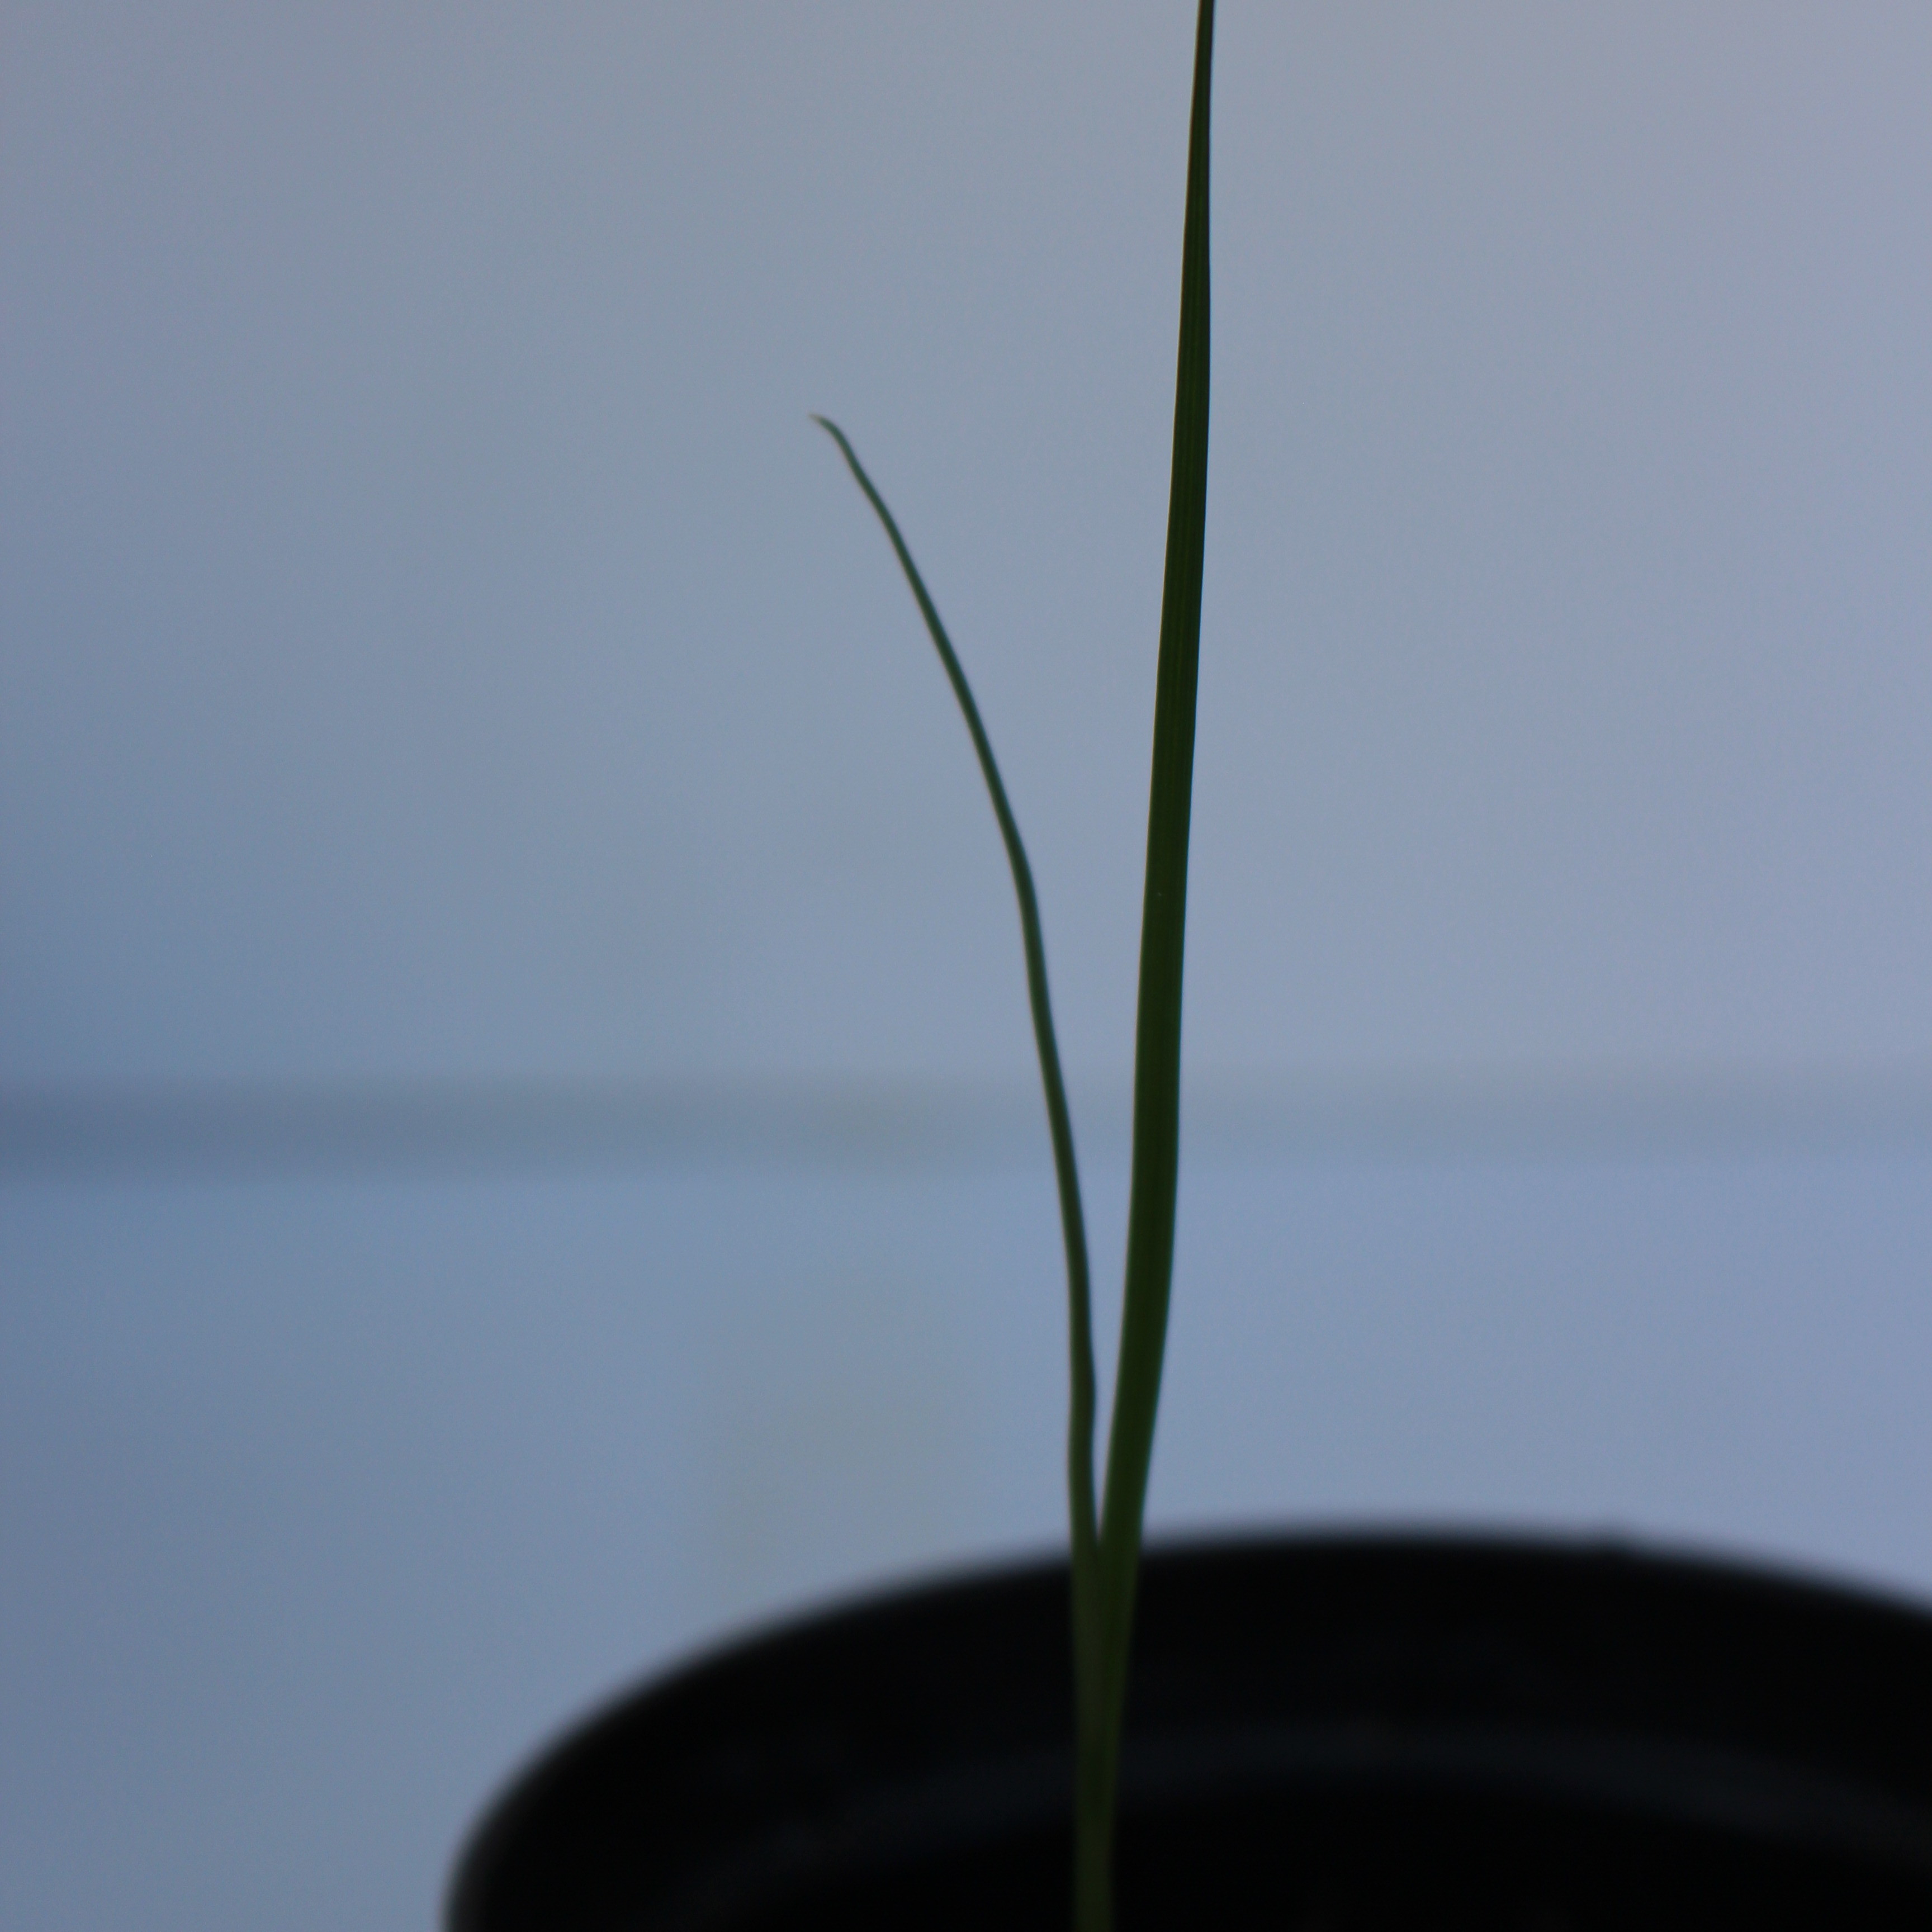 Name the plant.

Lolium multiflorum
